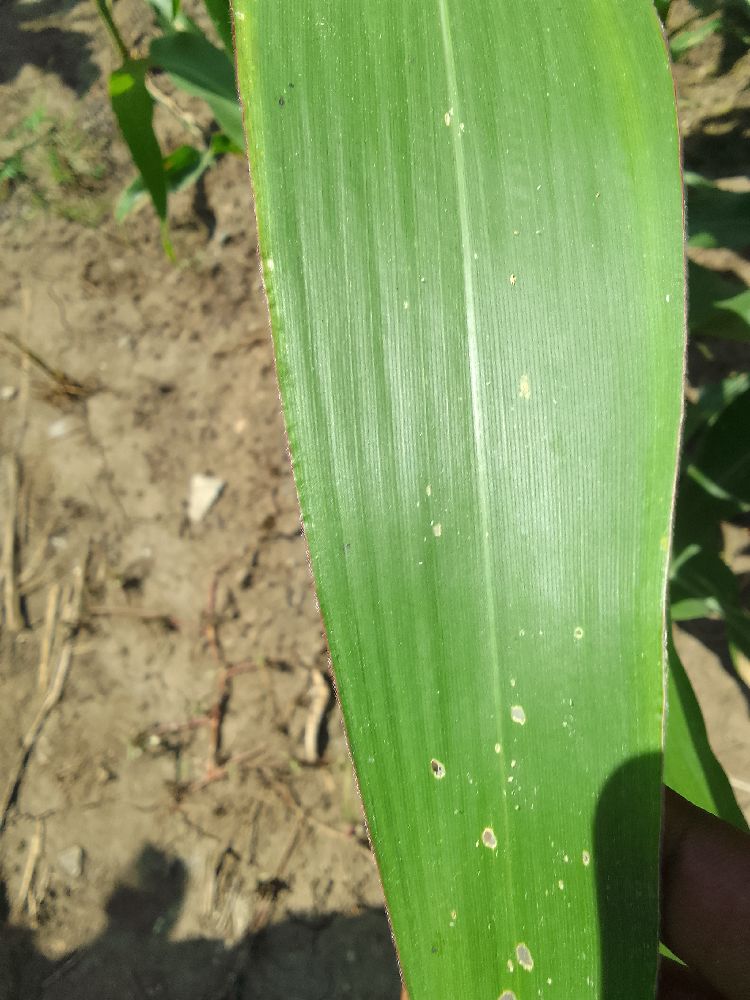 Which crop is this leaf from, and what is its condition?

maize, healthy
